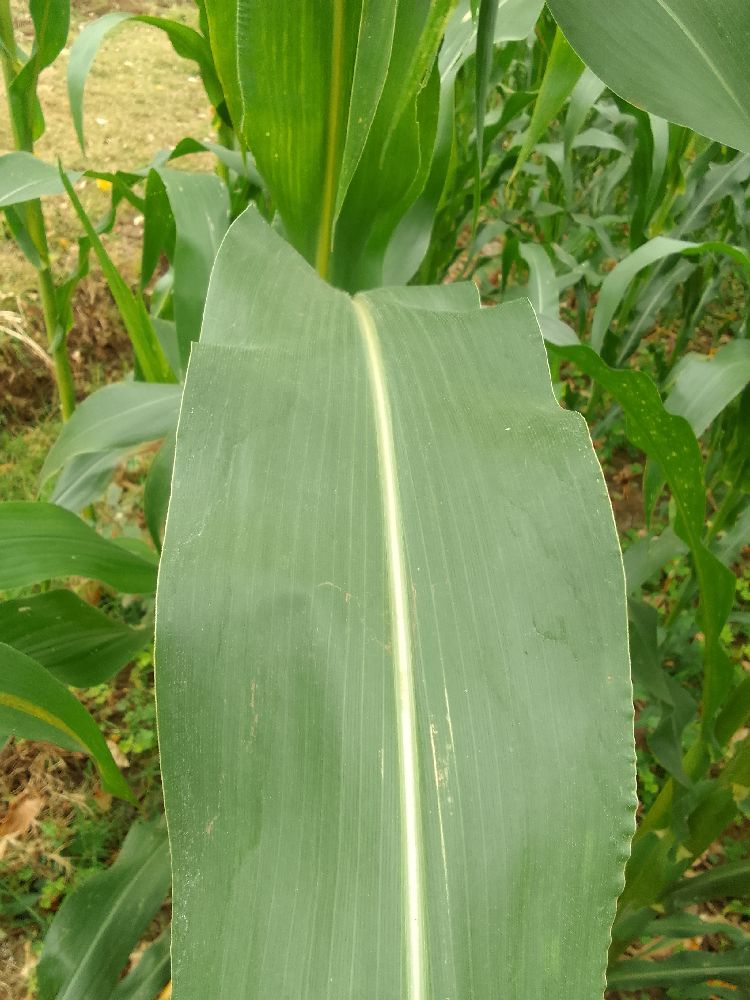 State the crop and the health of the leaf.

maize, healthy
